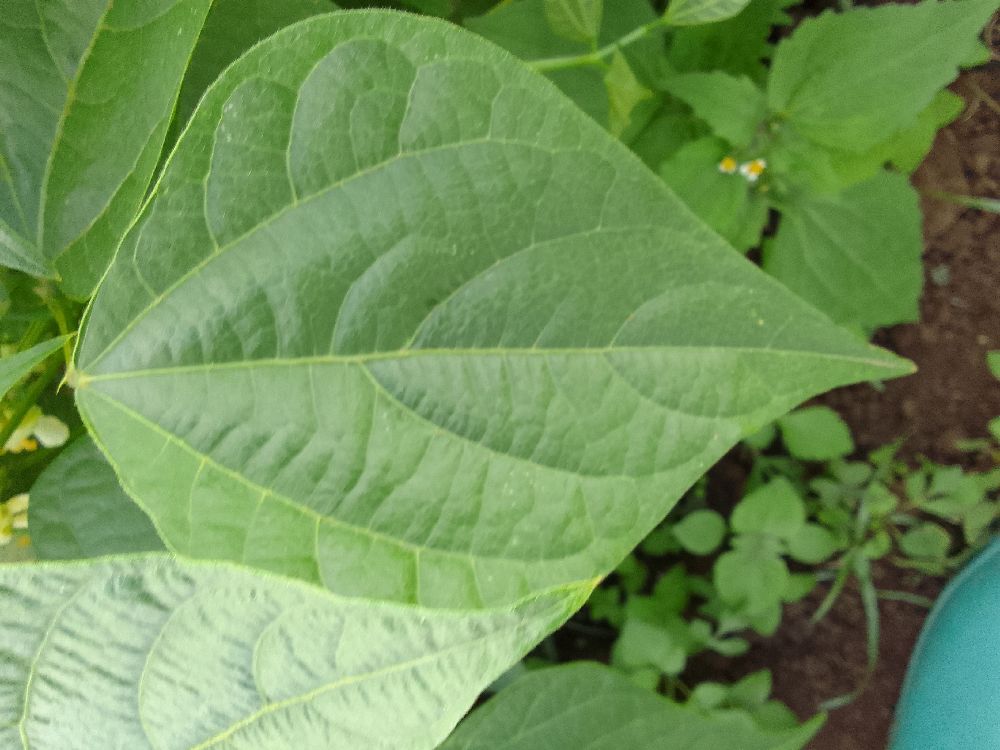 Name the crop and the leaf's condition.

common bean, healthy
